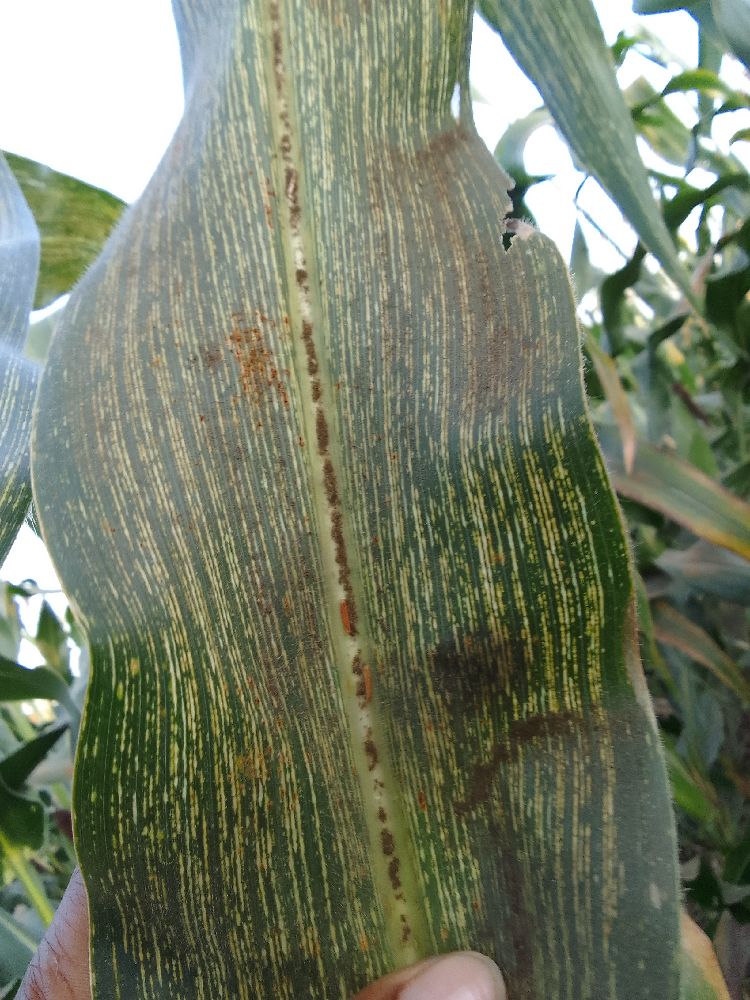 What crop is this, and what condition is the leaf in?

maize, maize streak virus
